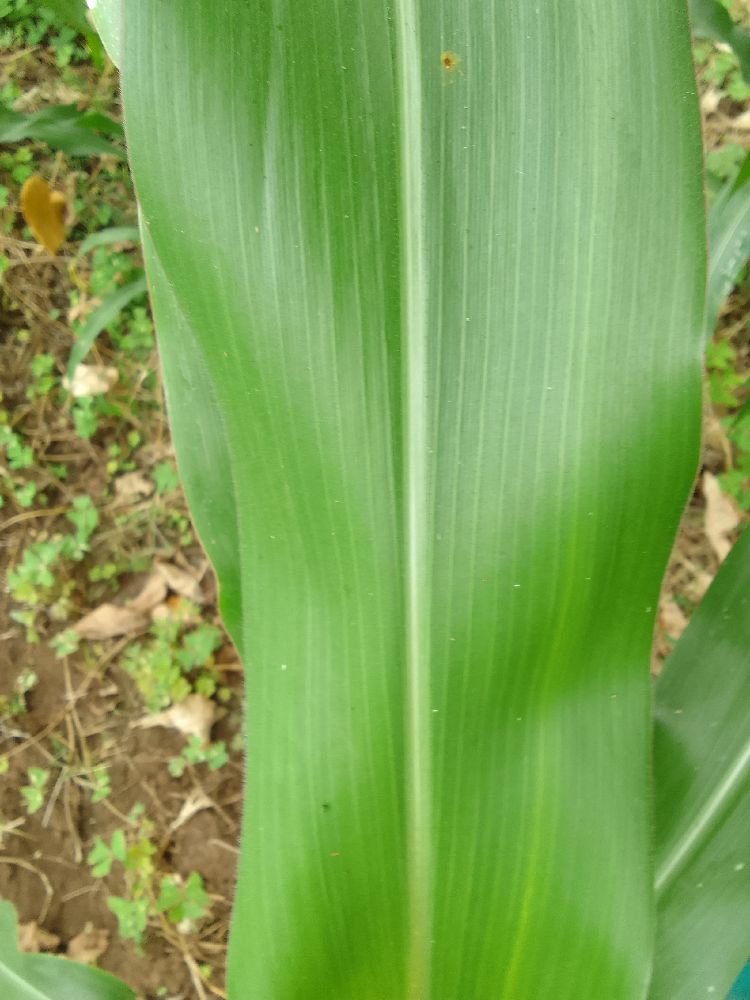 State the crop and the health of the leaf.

maize, healthy
